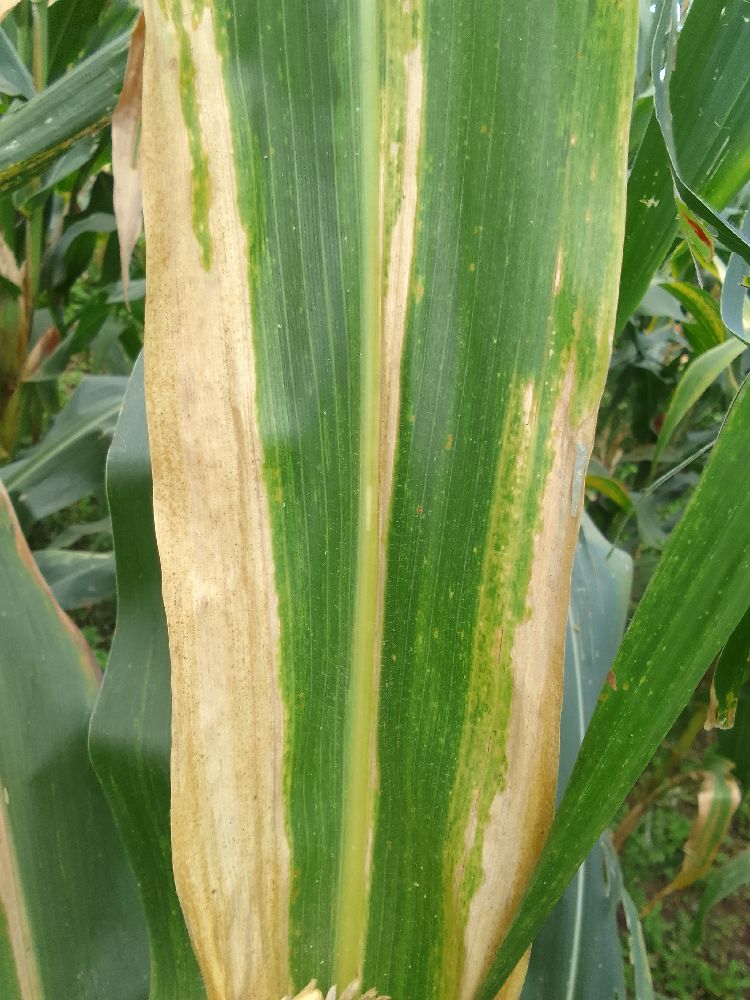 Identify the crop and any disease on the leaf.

maize, maize lethal necrosis
